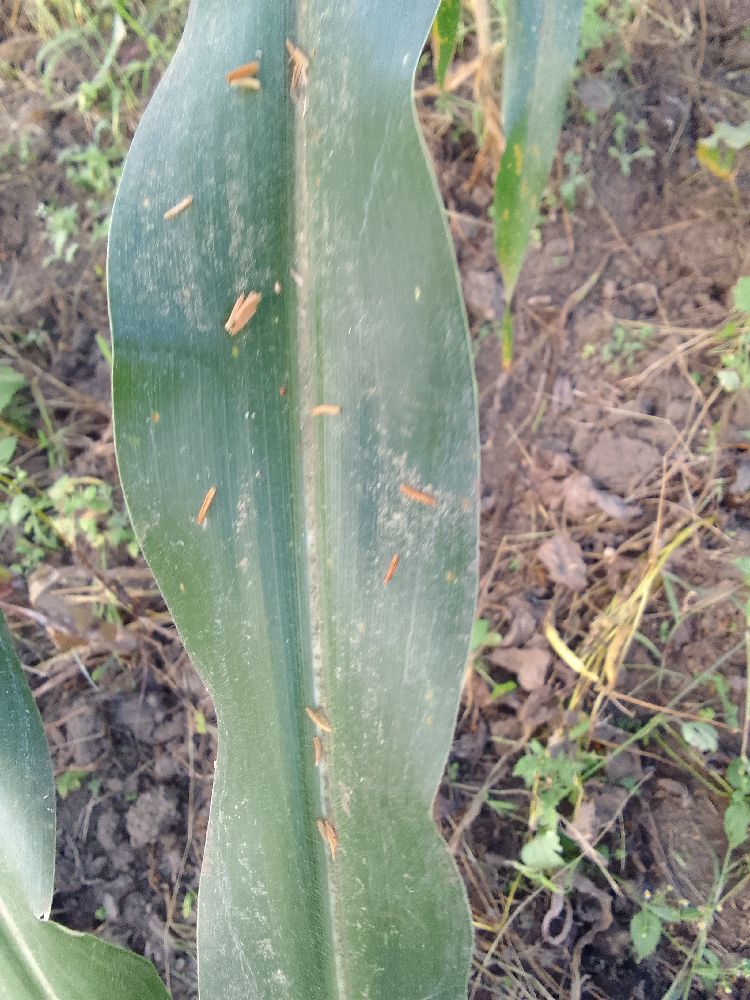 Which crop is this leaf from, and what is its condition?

maize, healthy
